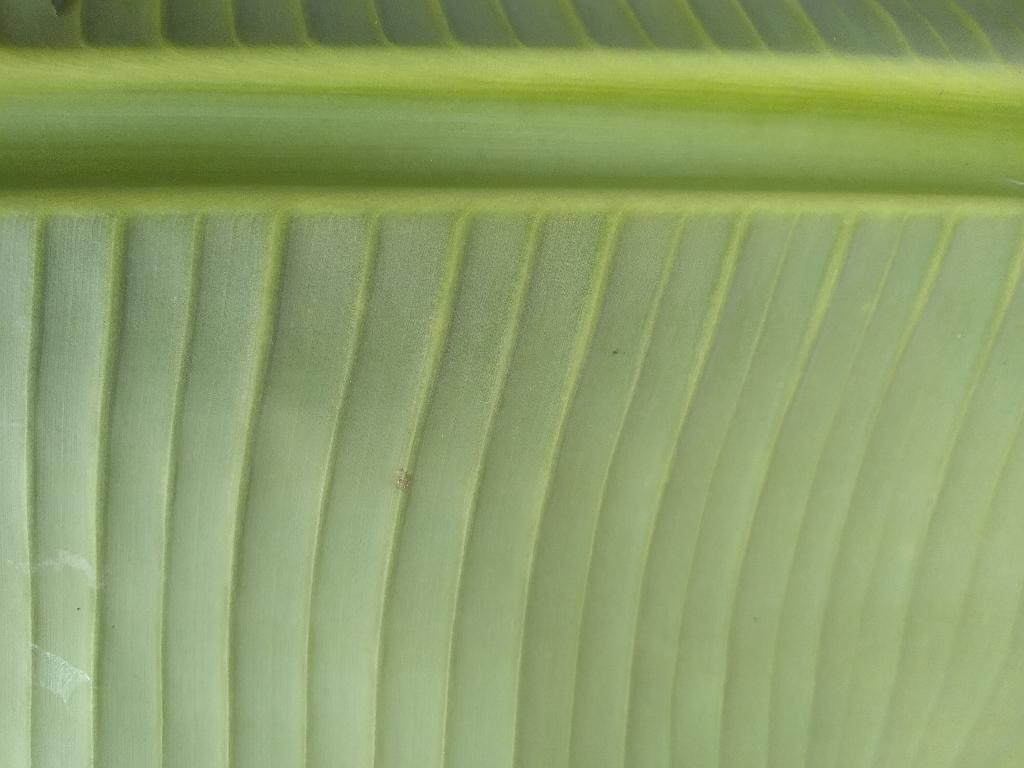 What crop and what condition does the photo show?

banana, healthy
